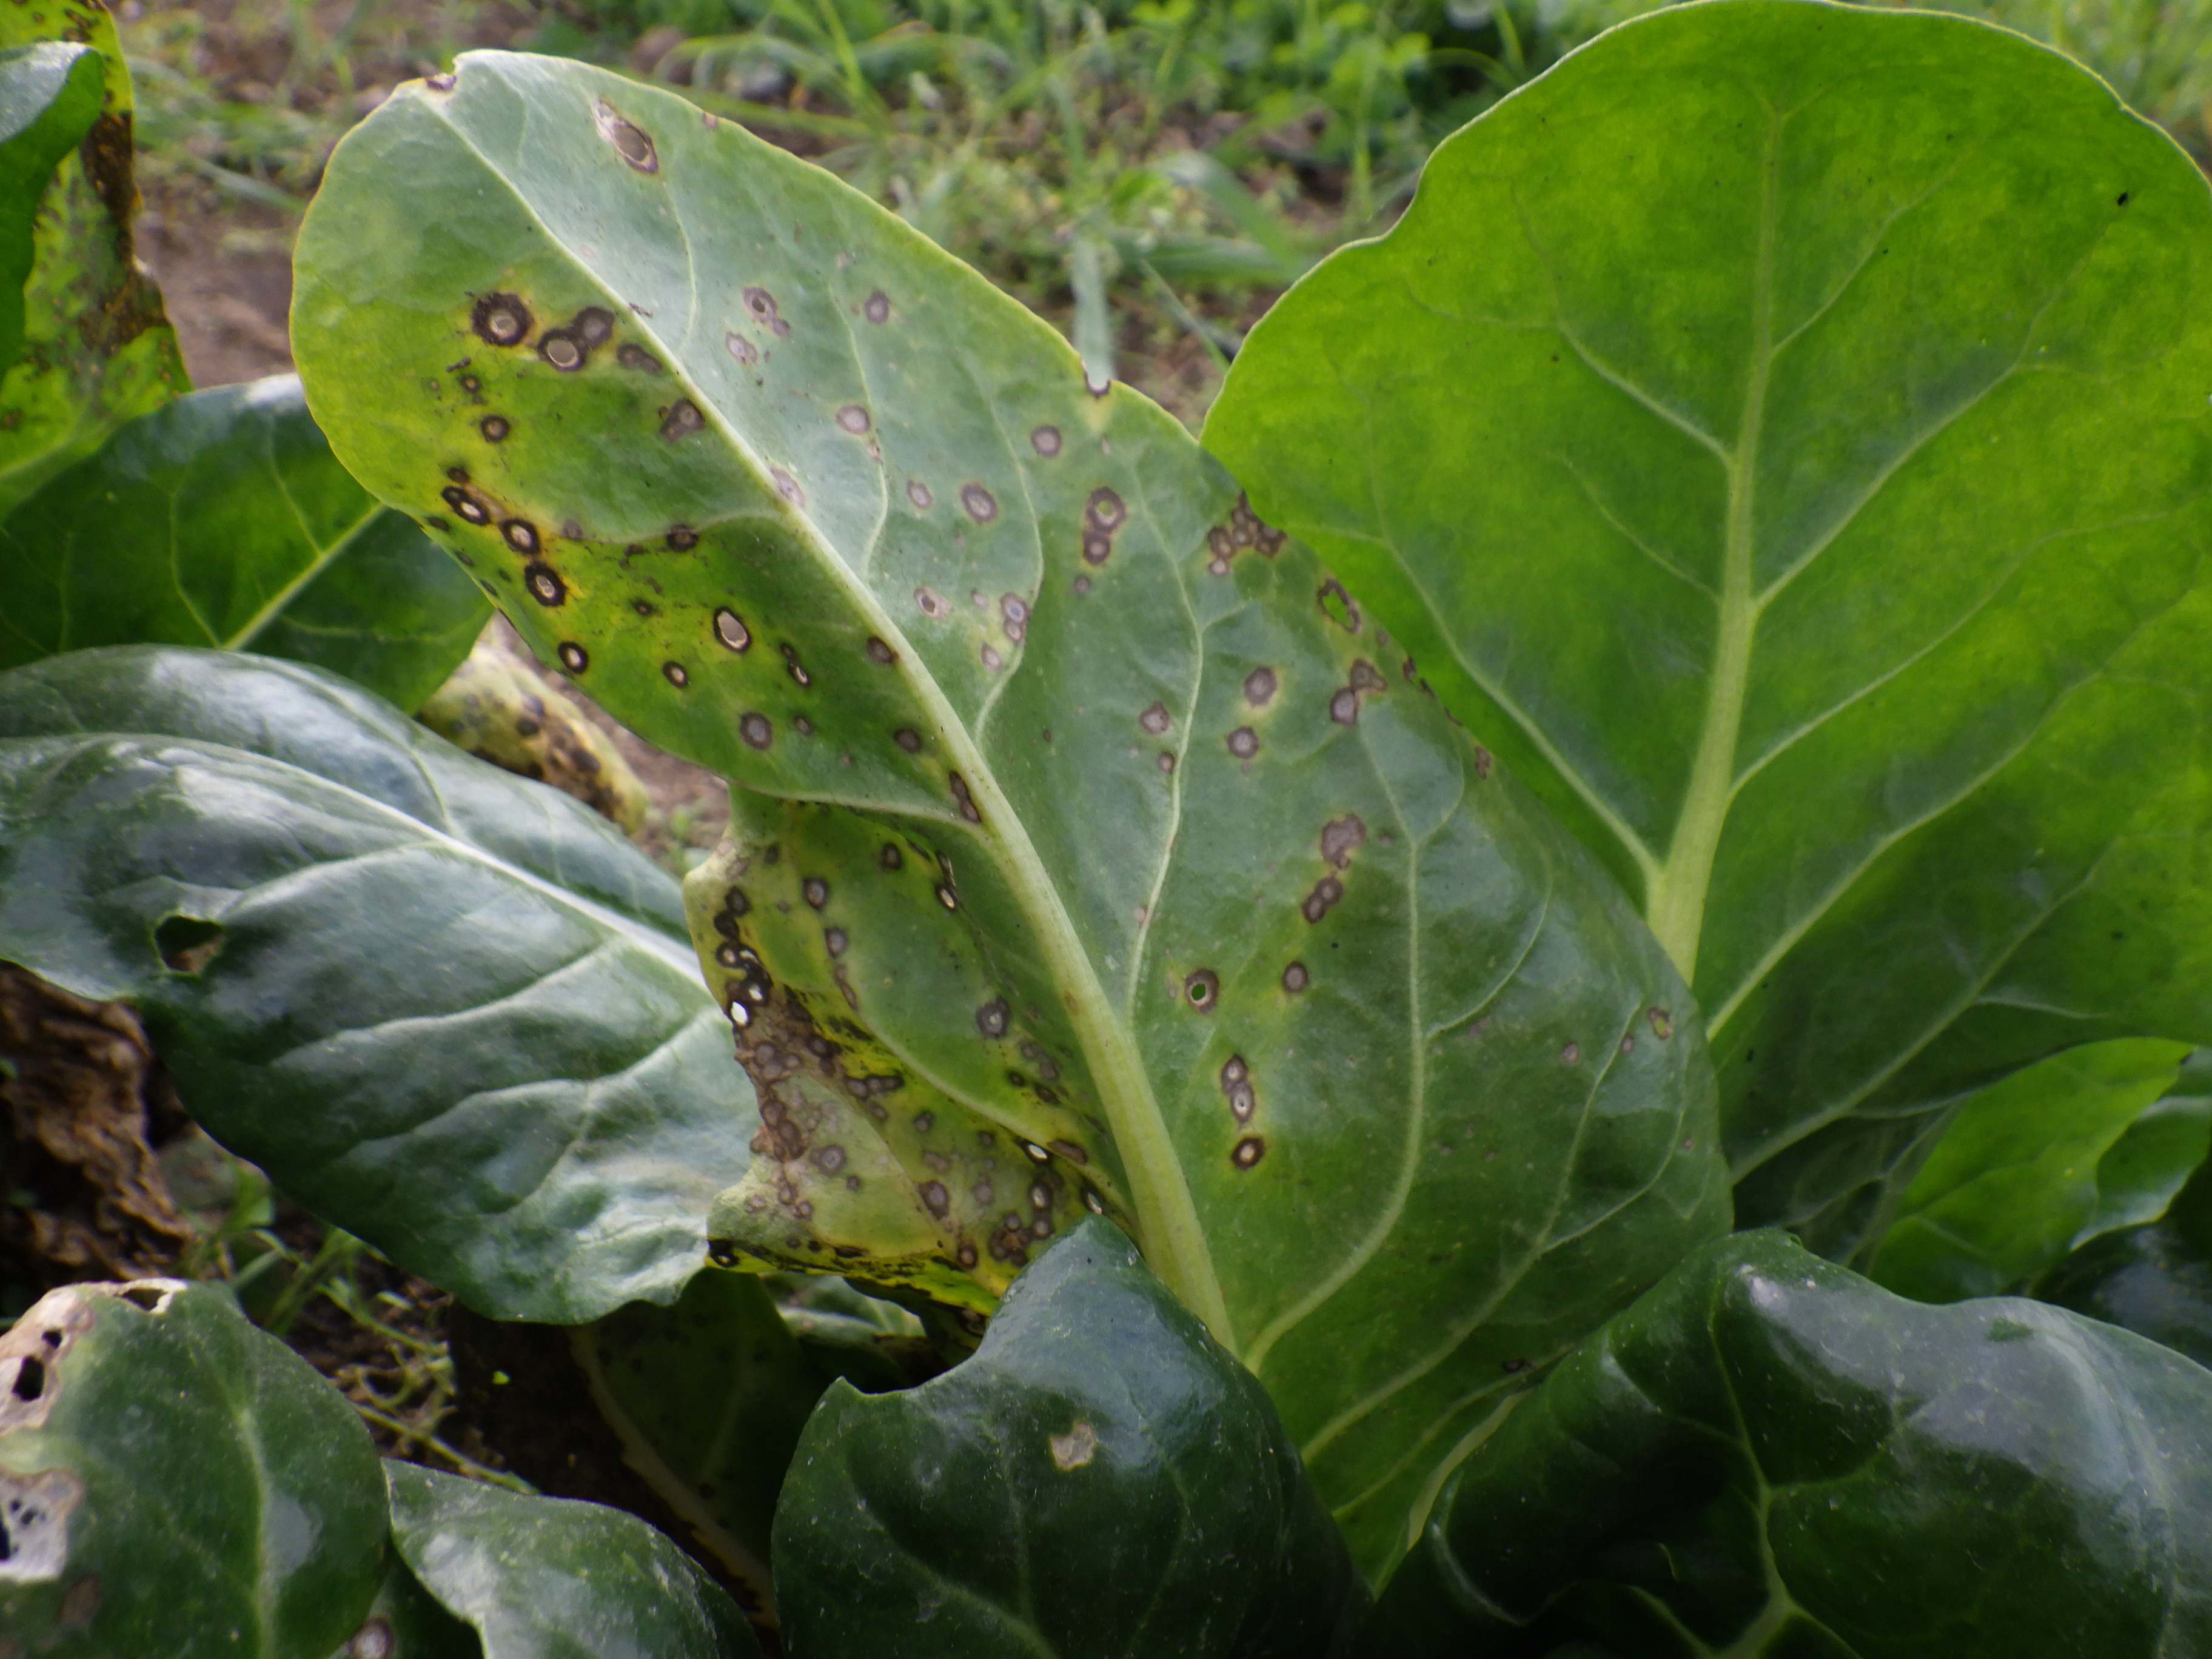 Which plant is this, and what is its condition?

chard, cercospora
